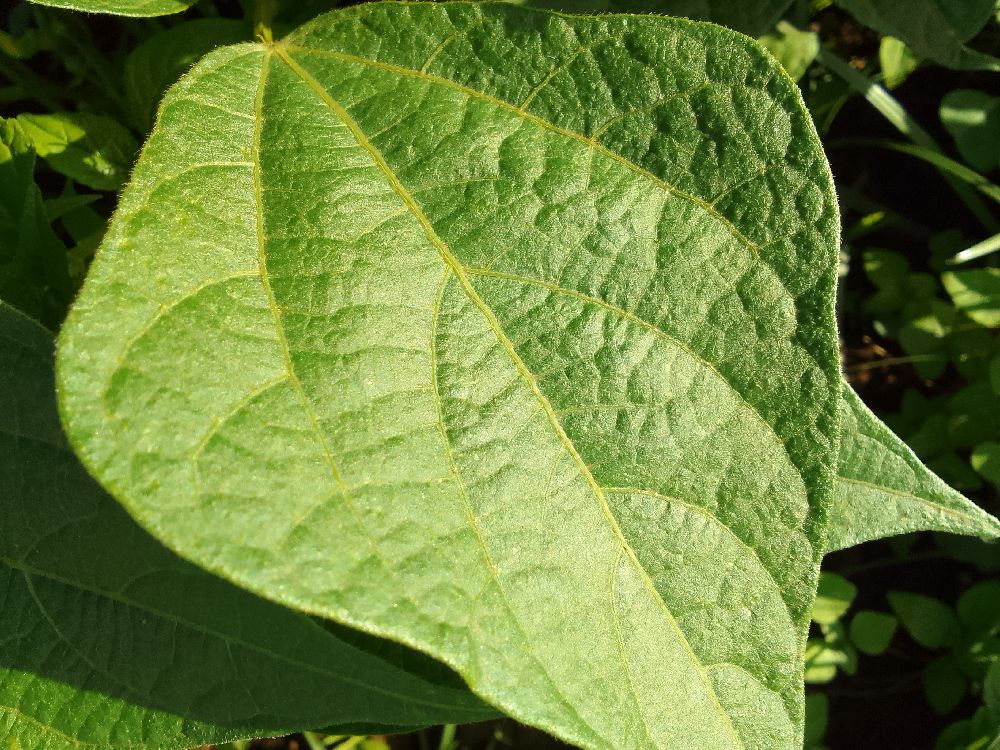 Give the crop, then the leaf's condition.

common bean, healthy
